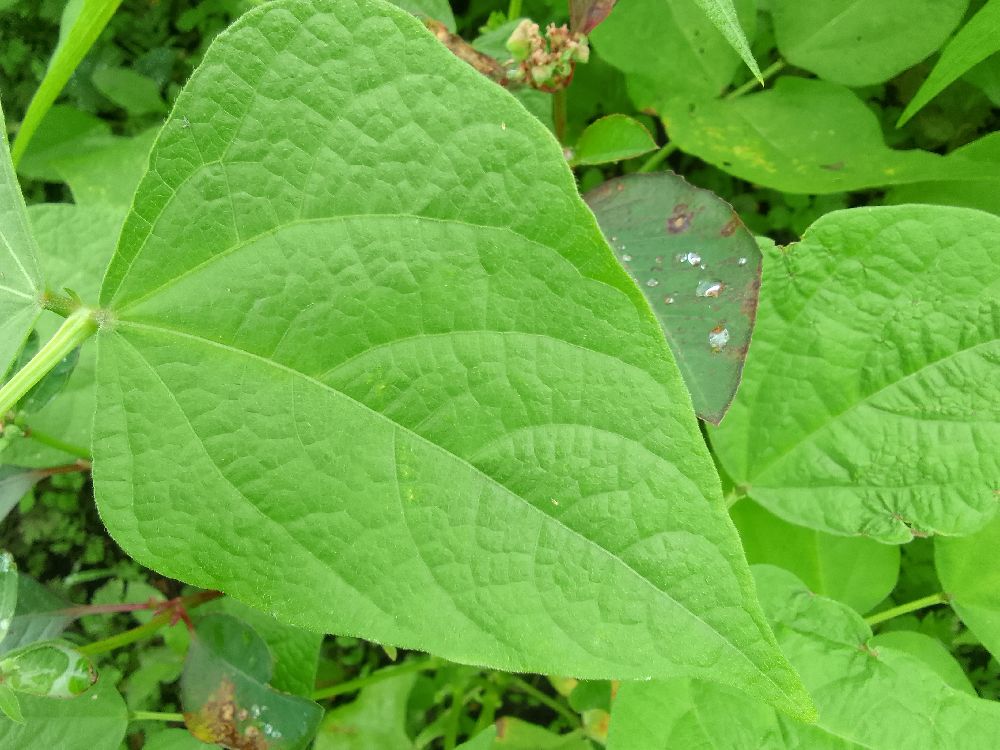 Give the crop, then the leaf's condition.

common bean, healthy
